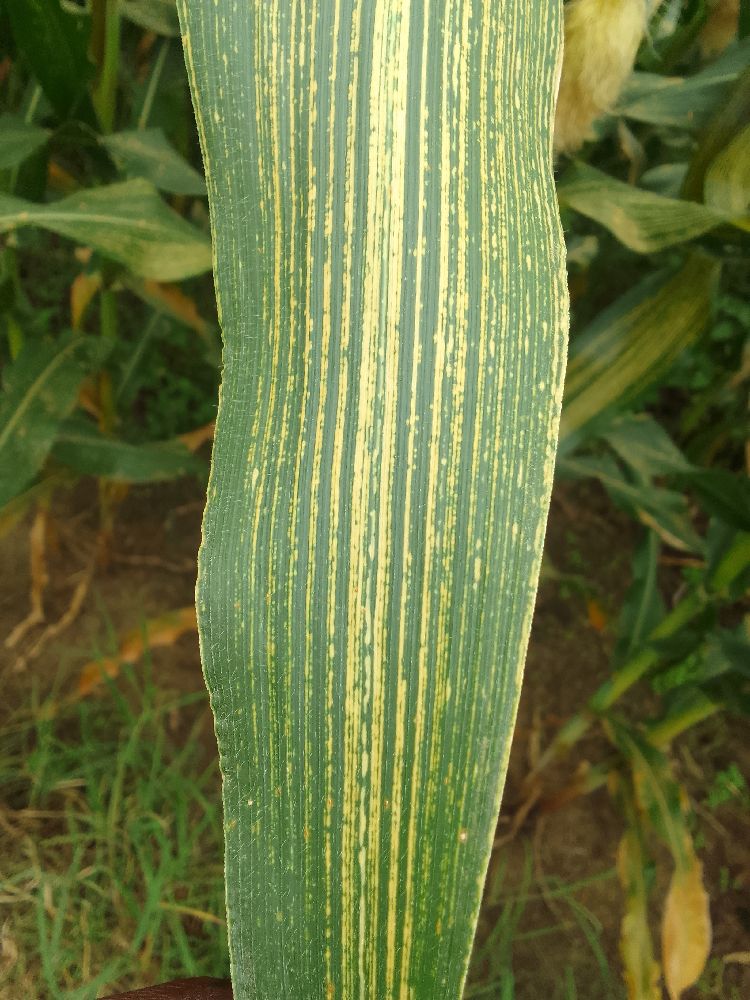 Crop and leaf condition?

maize, maize streak virus
